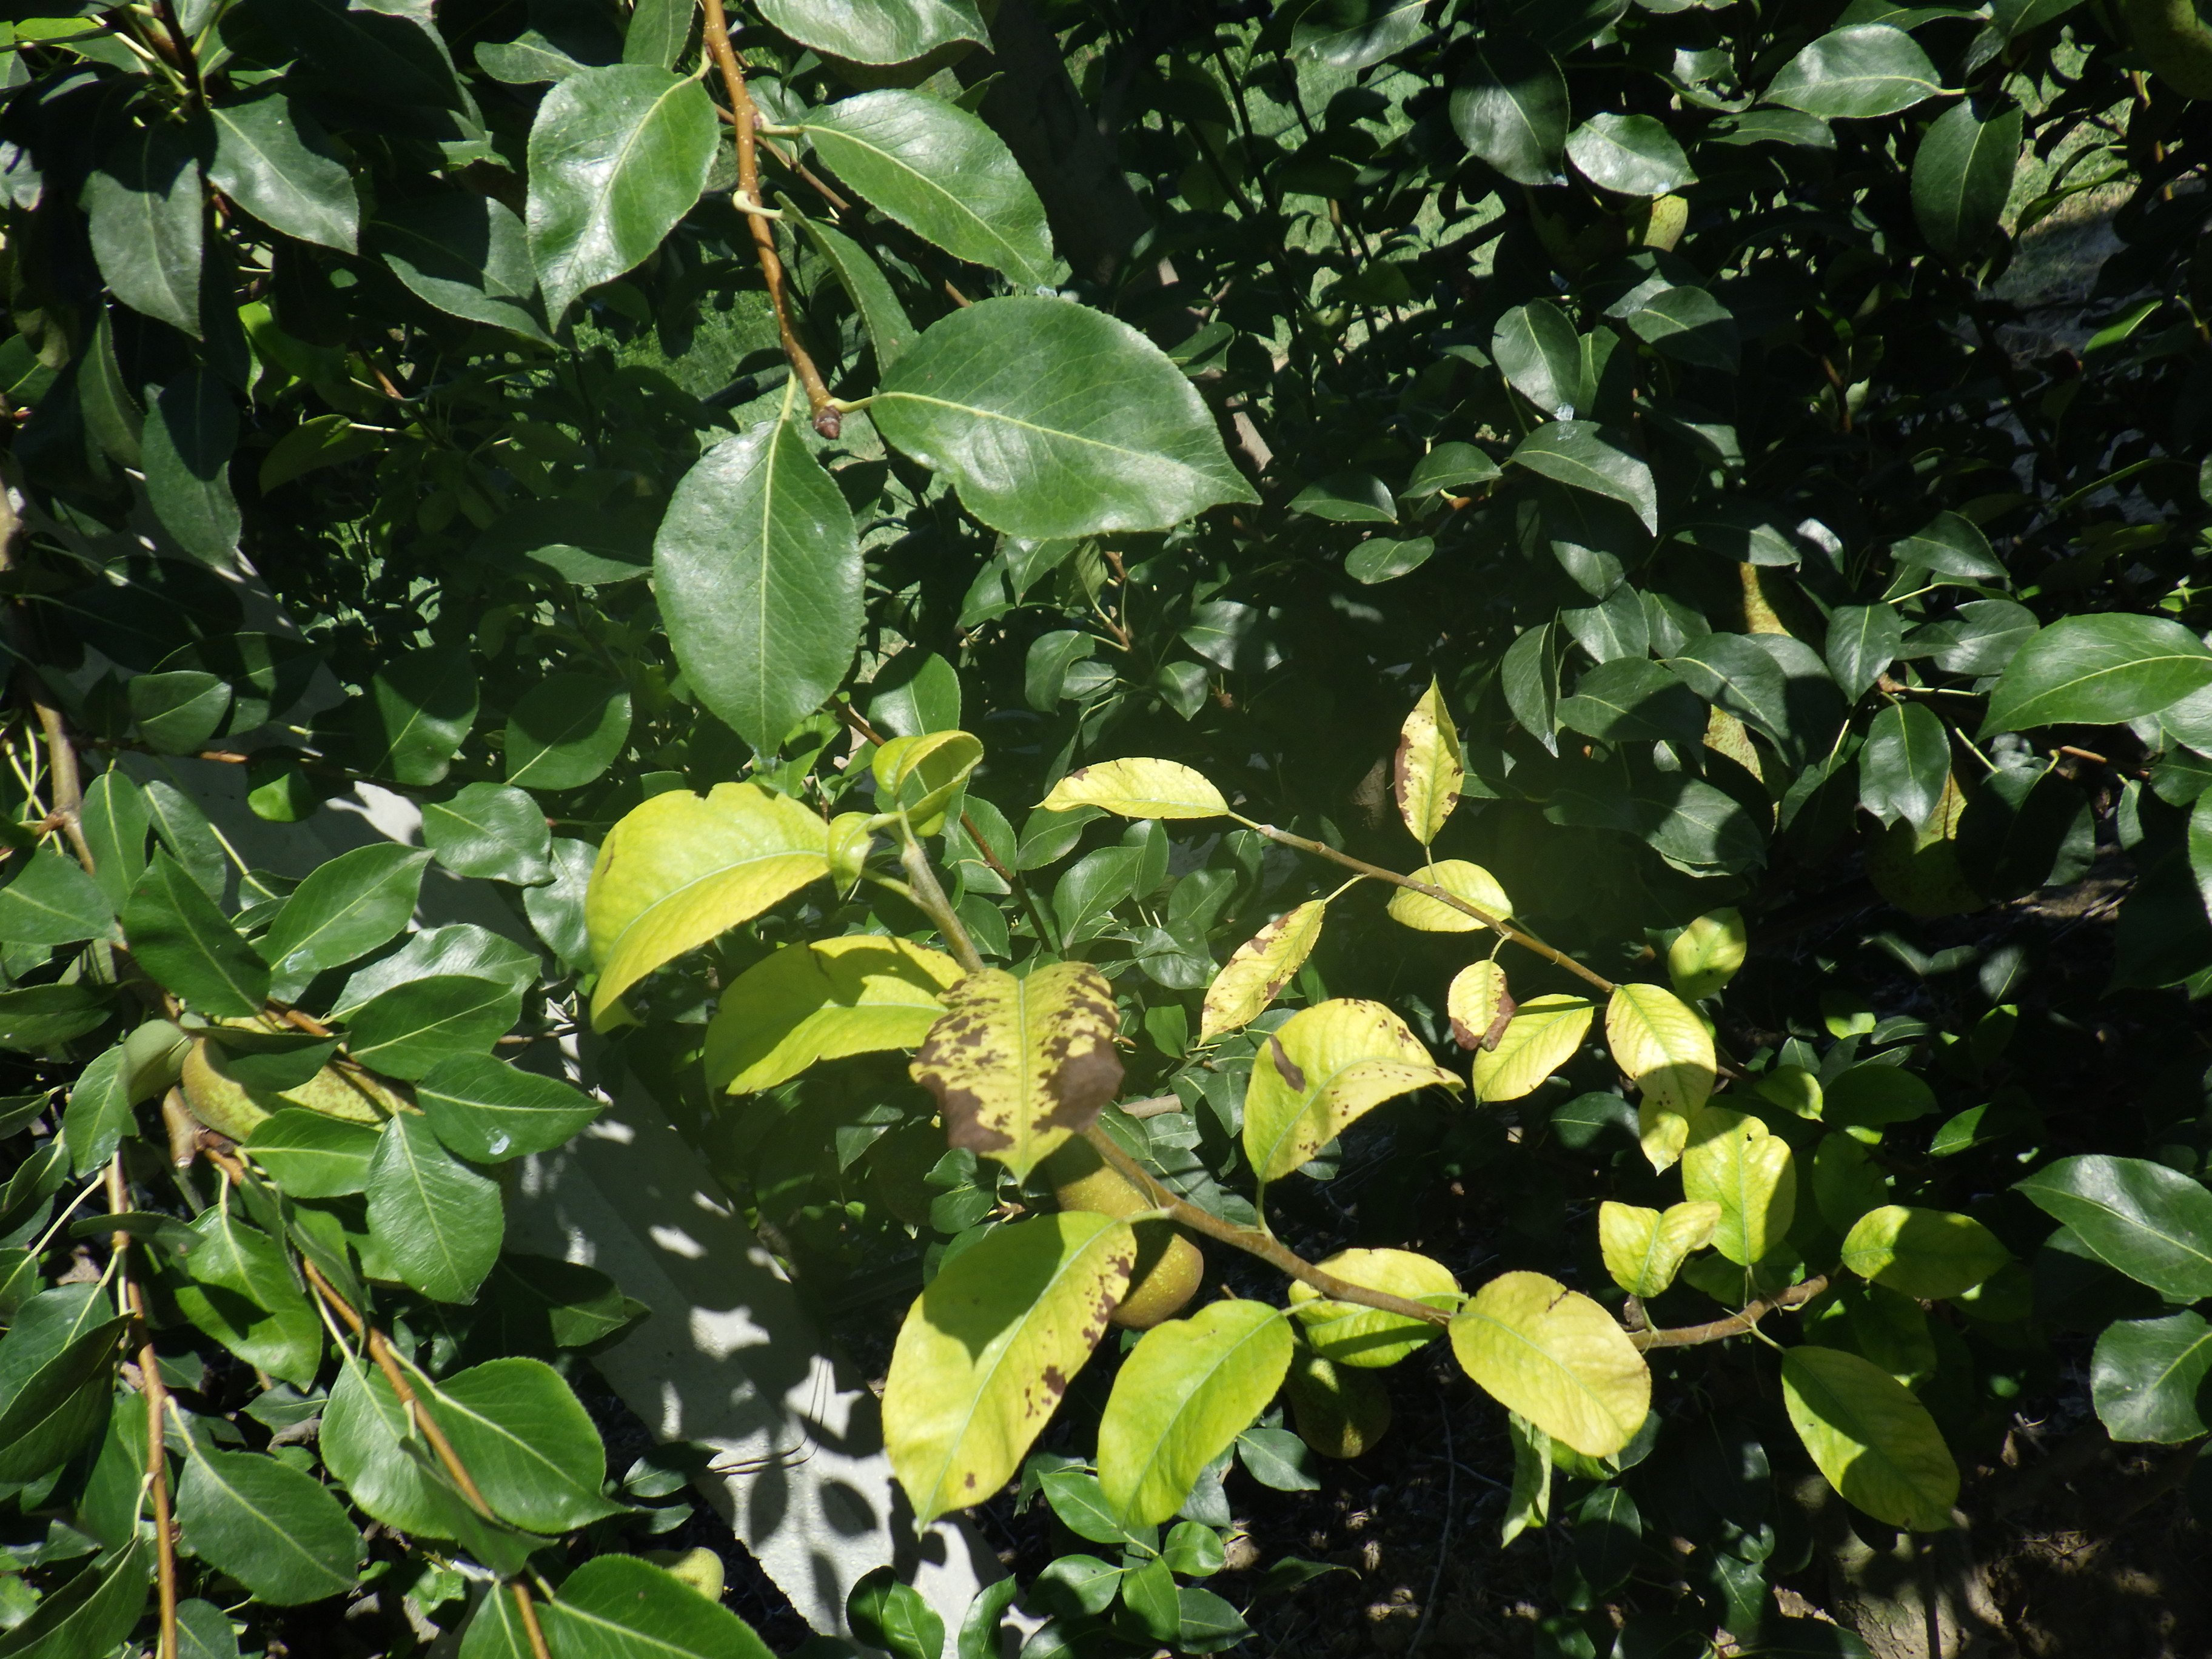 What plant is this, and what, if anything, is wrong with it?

pear, black spot, iron deficiency
